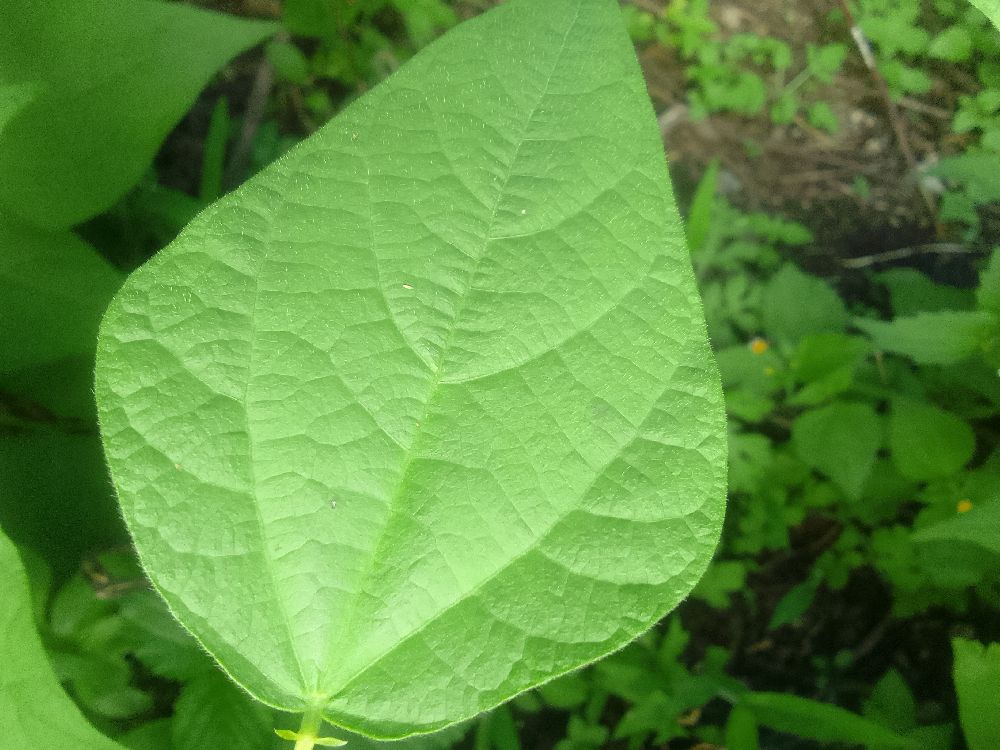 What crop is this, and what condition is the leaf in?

common bean, healthy
